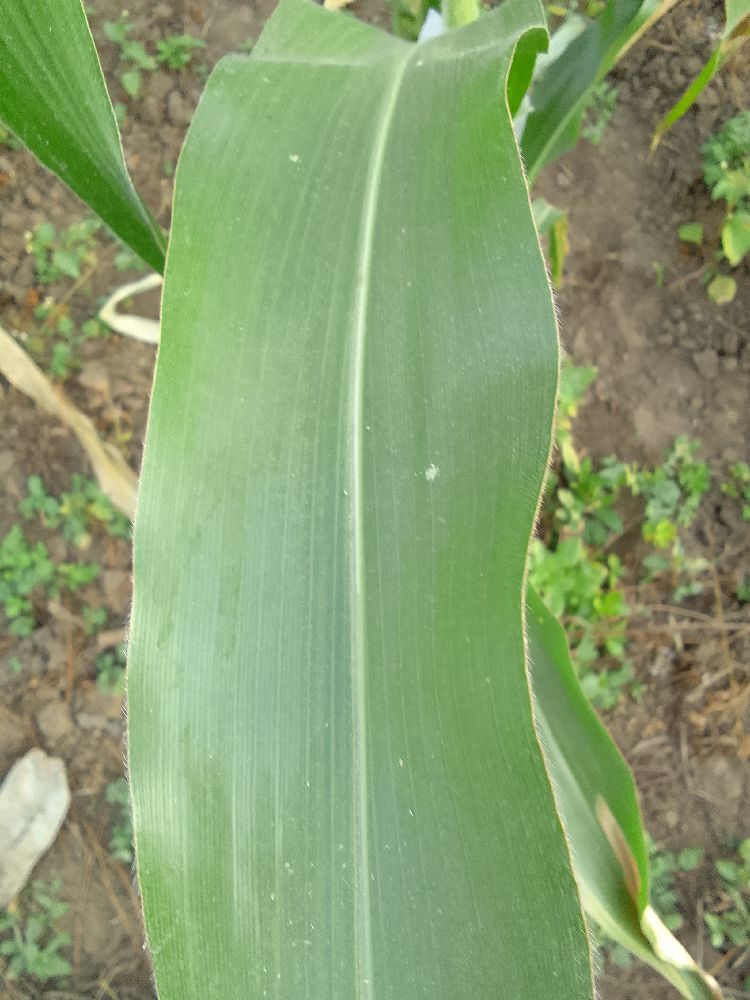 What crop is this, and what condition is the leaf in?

maize, healthy
